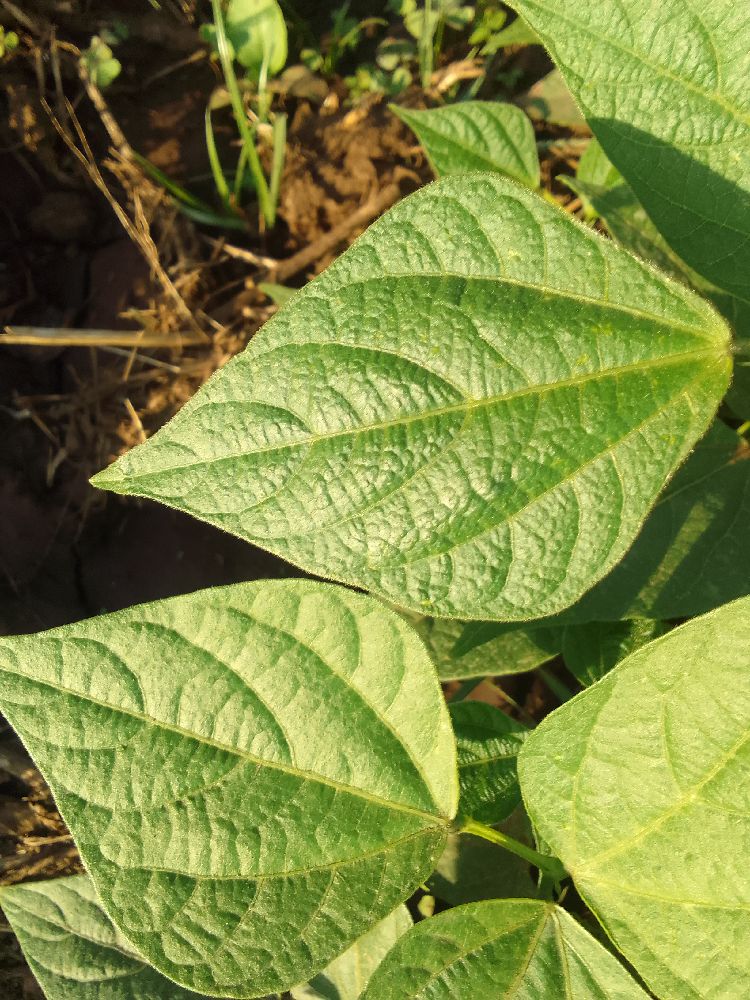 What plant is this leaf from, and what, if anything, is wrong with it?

common bean, healthy
